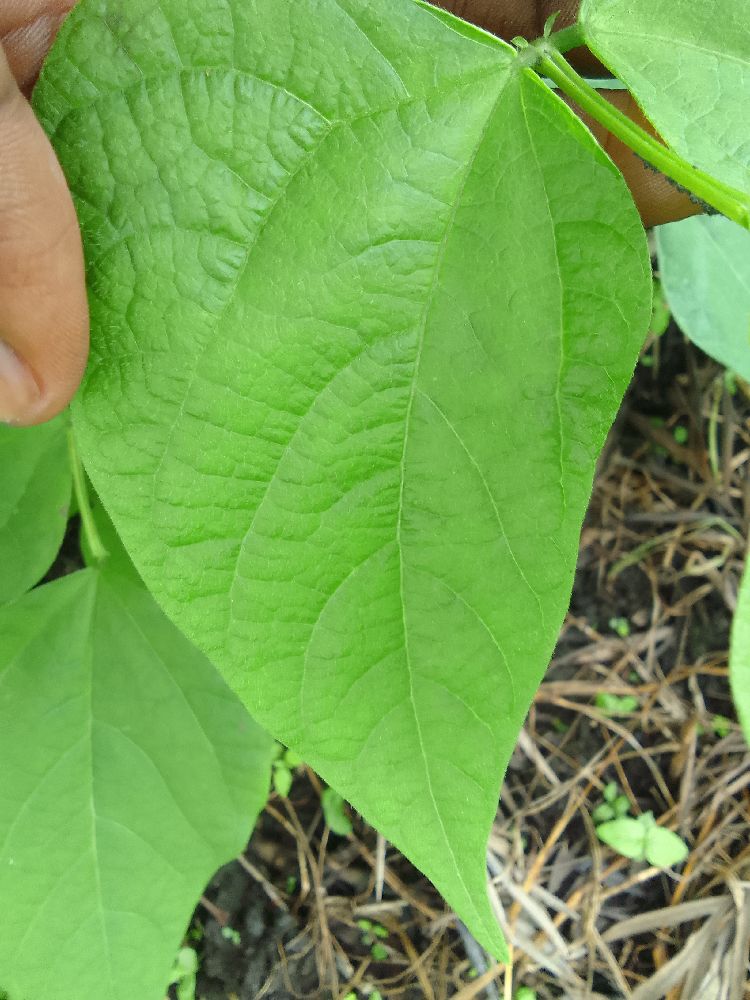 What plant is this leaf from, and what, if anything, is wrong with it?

common bean, healthy
